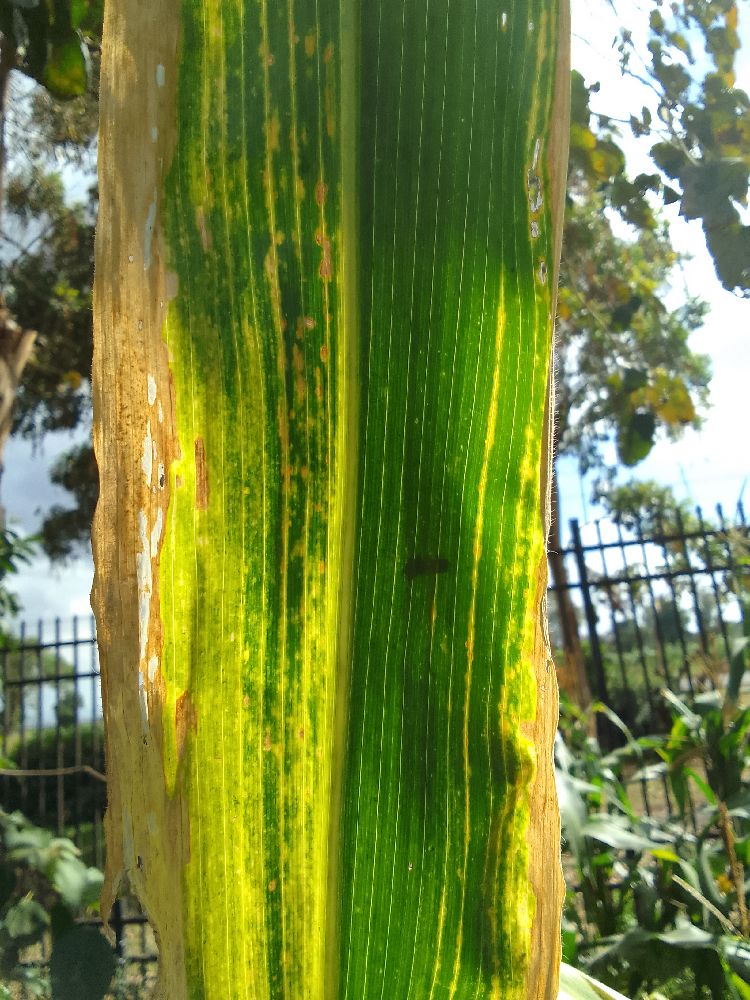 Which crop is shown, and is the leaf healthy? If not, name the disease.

maize, maize lethal necrosis
